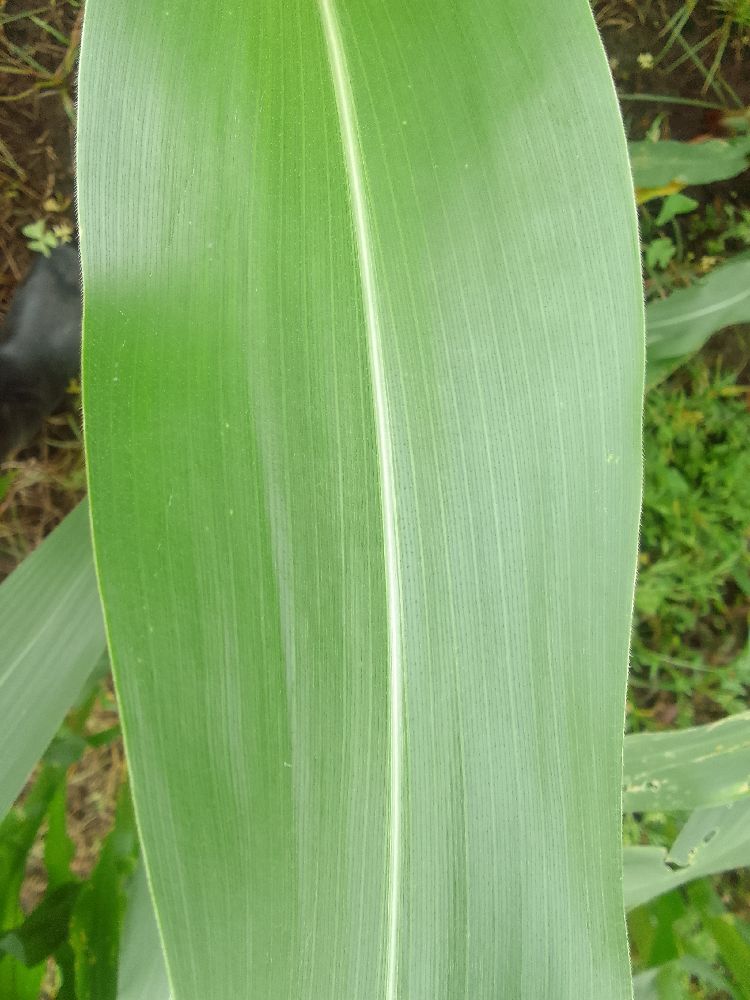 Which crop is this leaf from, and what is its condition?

maize, healthy
